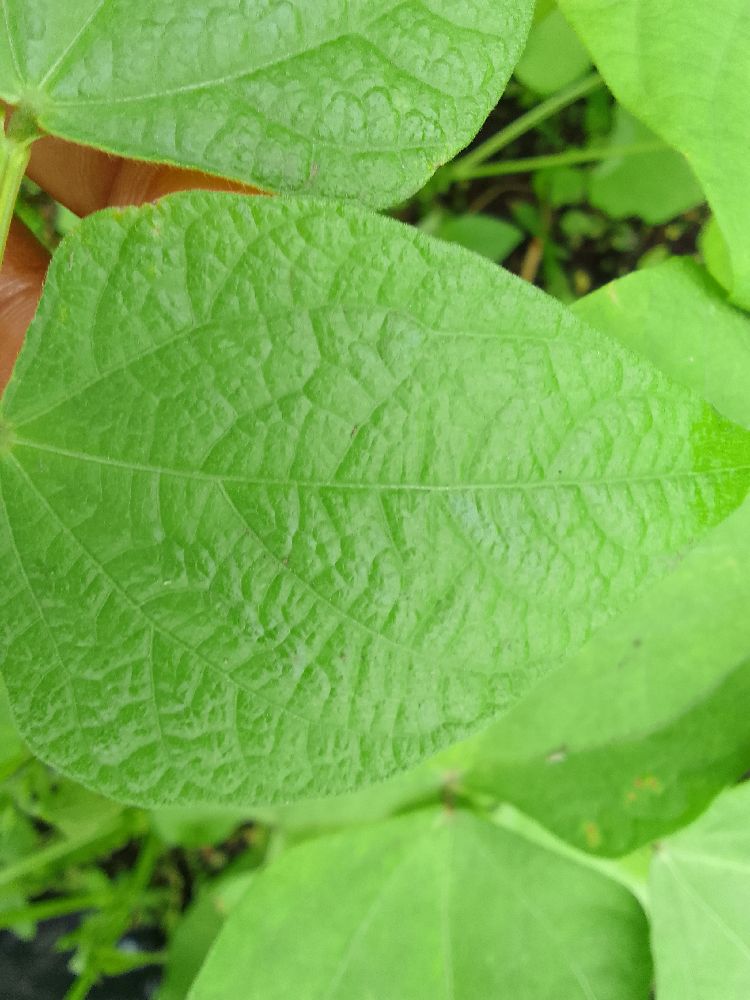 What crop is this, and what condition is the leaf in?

common bean, healthy
